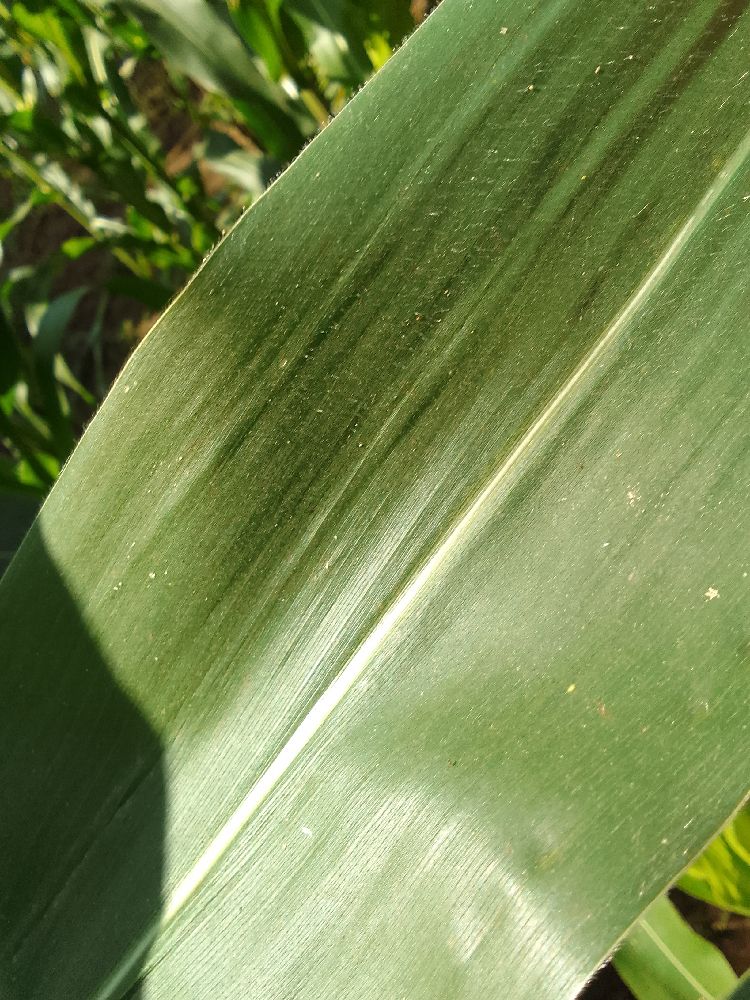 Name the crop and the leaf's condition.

maize, healthy
